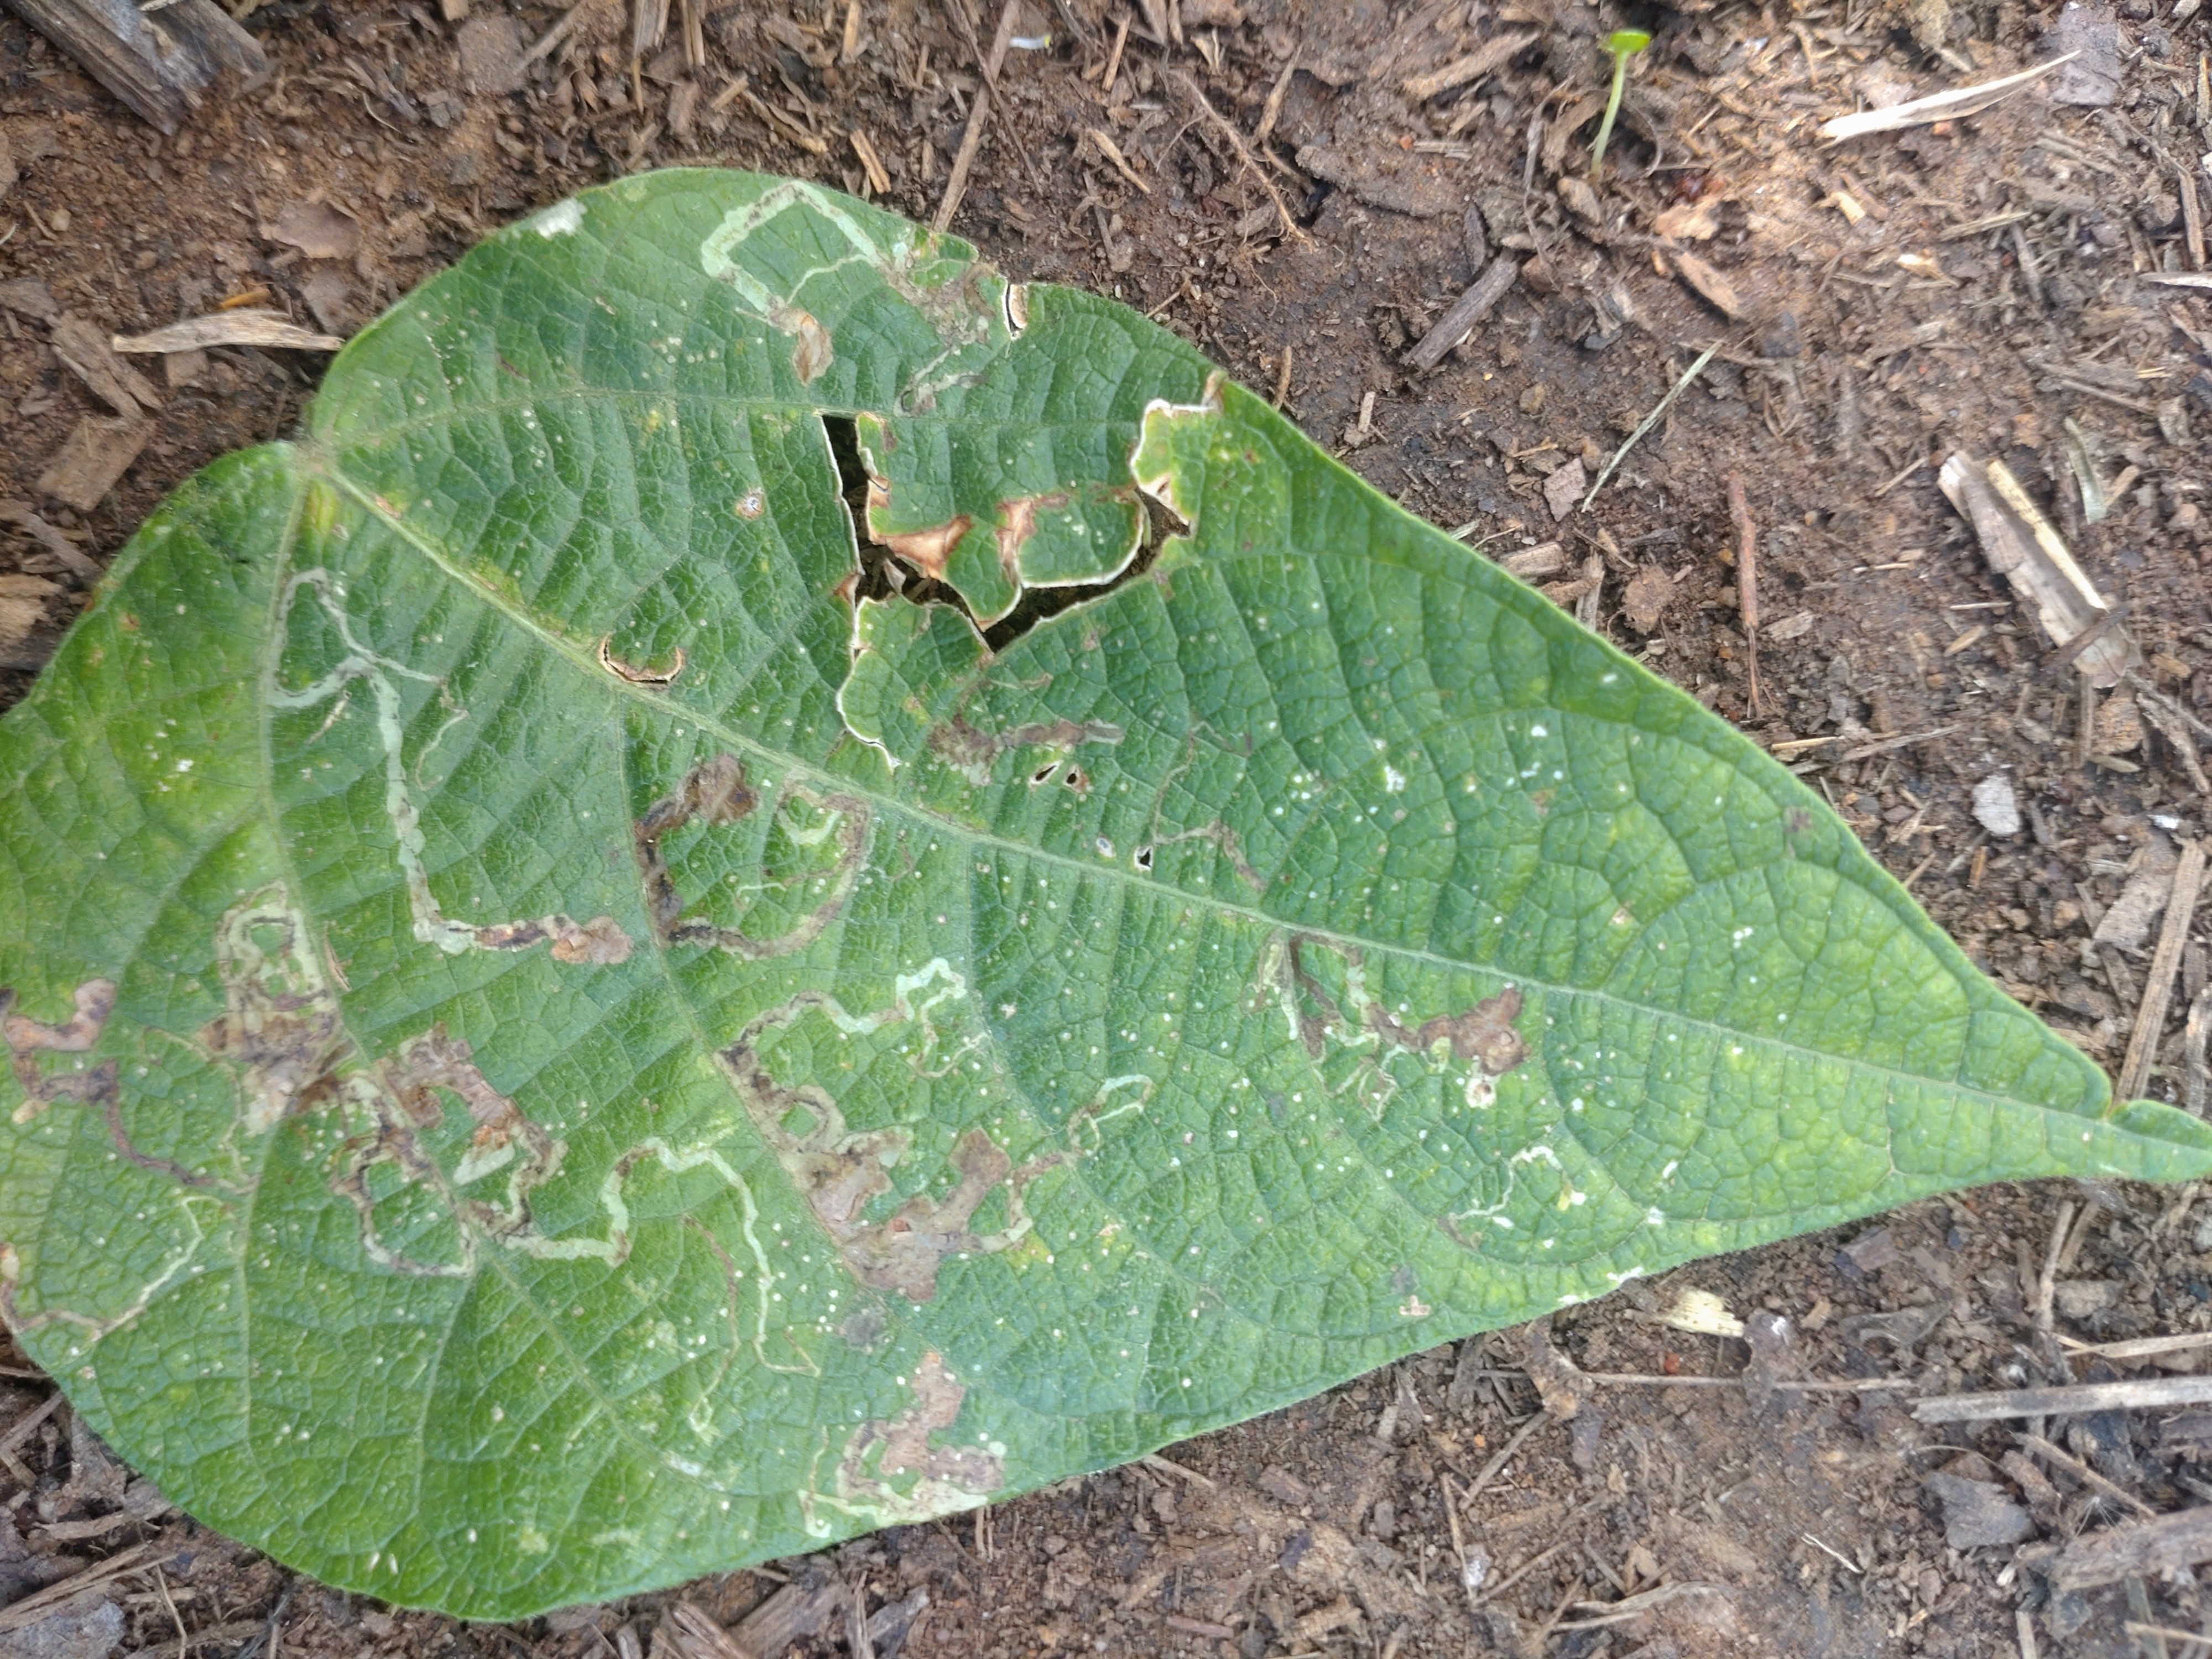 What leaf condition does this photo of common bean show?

anthracnose
